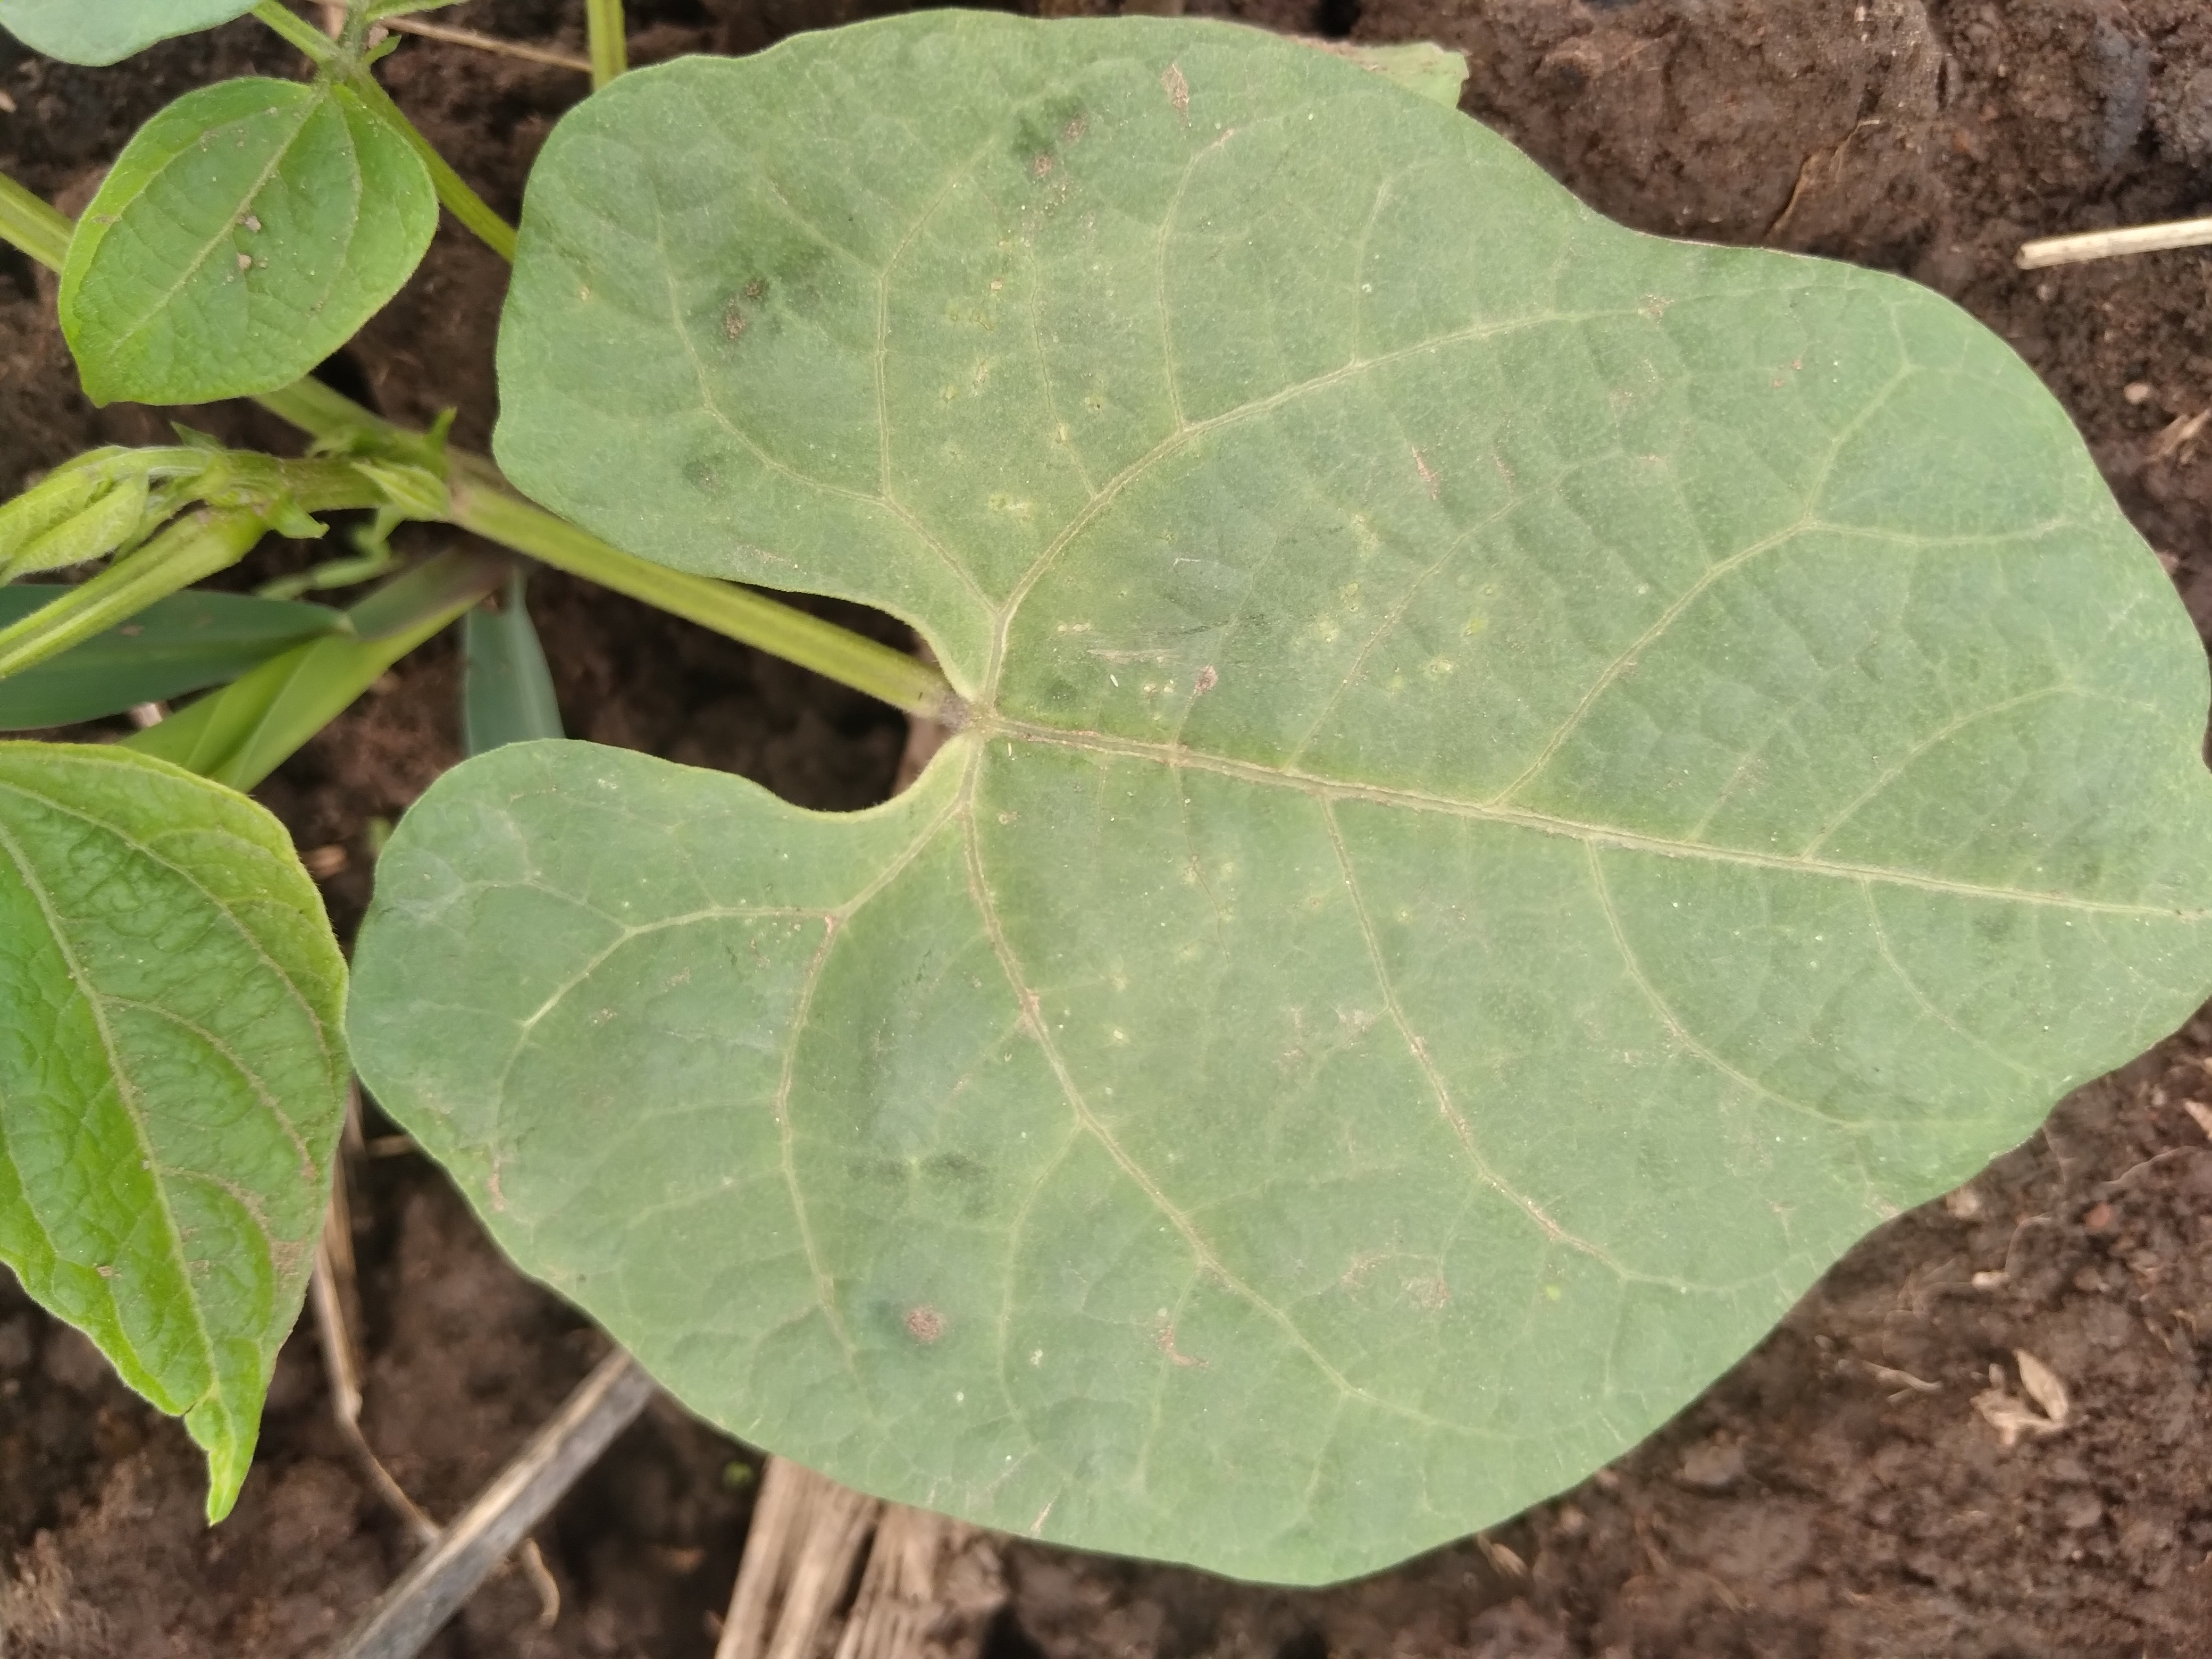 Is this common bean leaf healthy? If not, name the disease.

healthy
